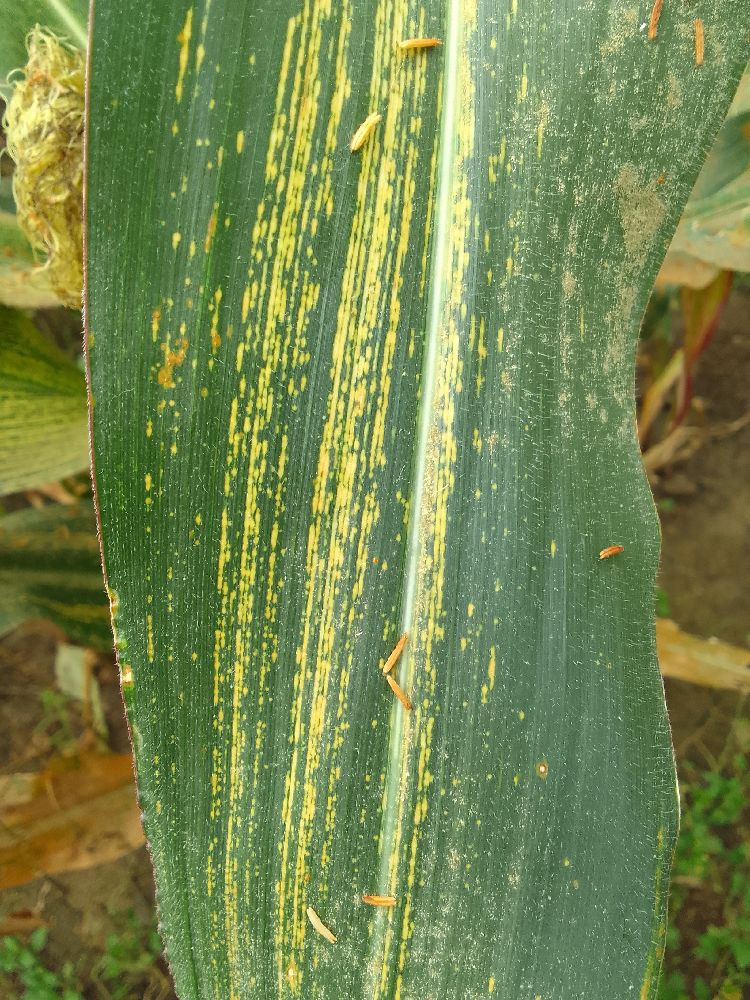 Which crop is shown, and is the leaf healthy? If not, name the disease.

maize, maize streak virus
